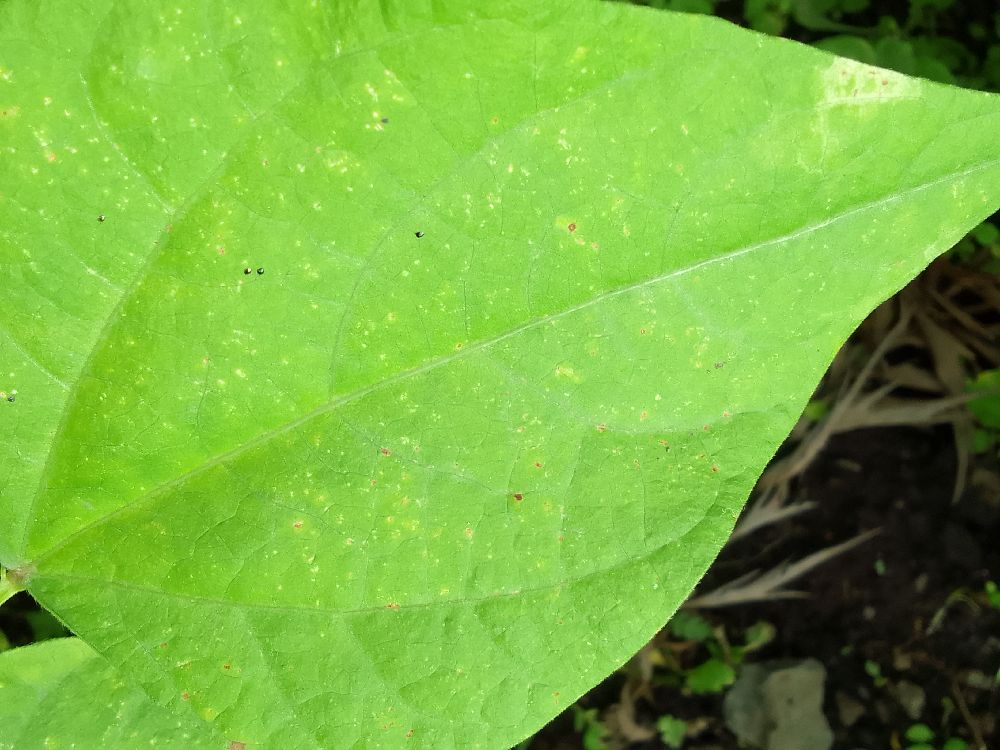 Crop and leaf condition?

common bean, healthy
